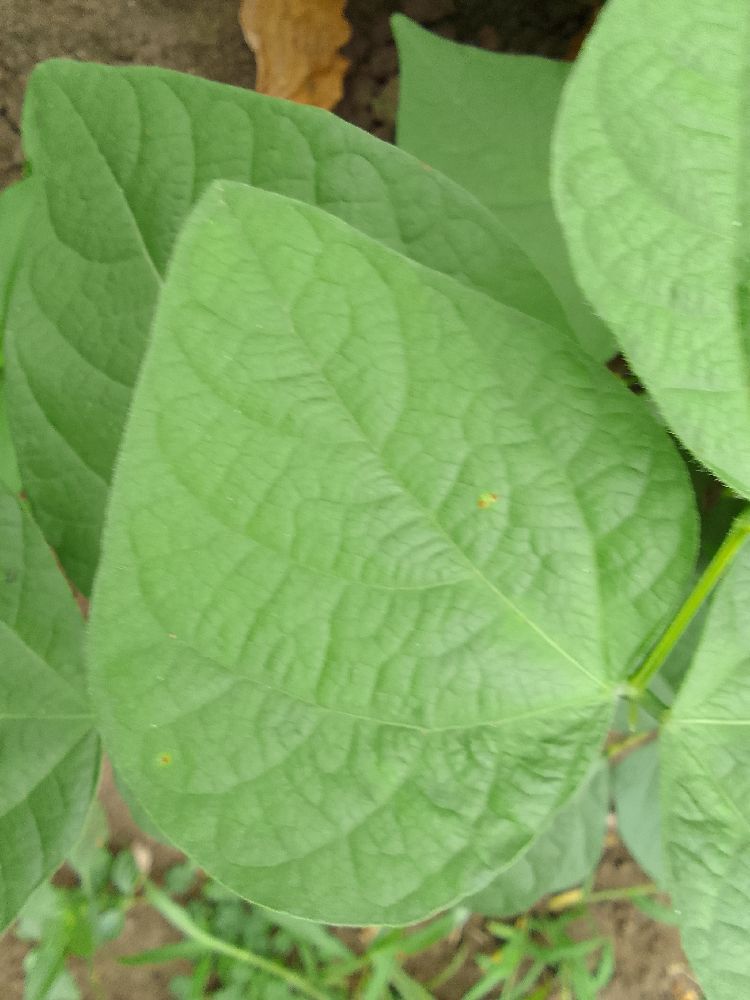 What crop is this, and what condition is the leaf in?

common bean, healthy
